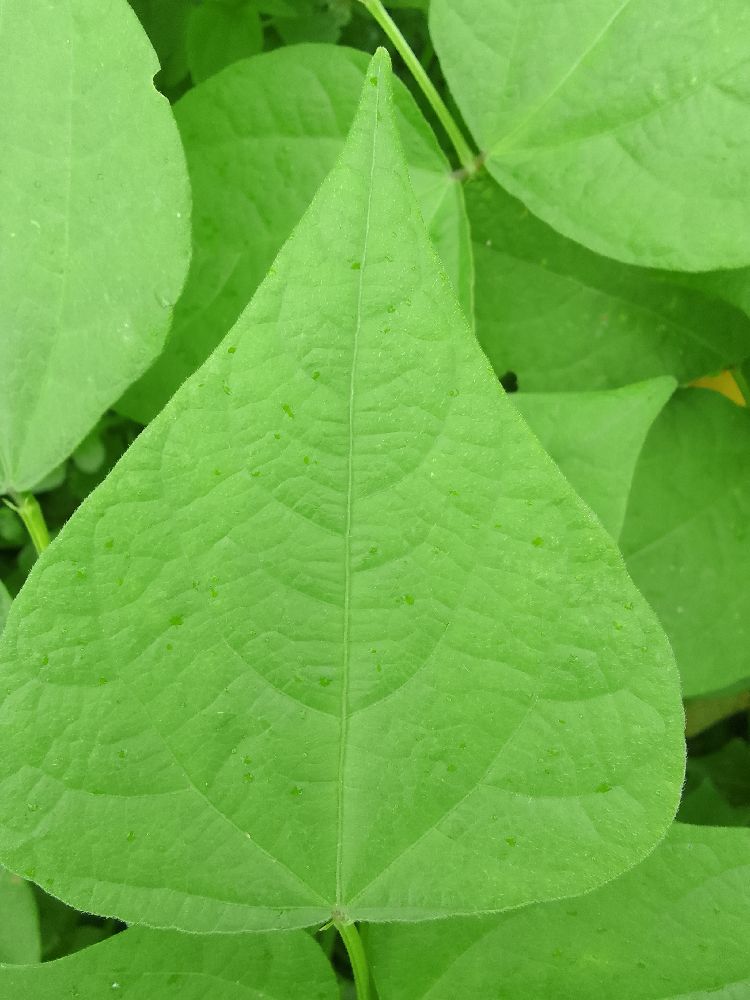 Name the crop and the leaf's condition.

common bean, healthy
